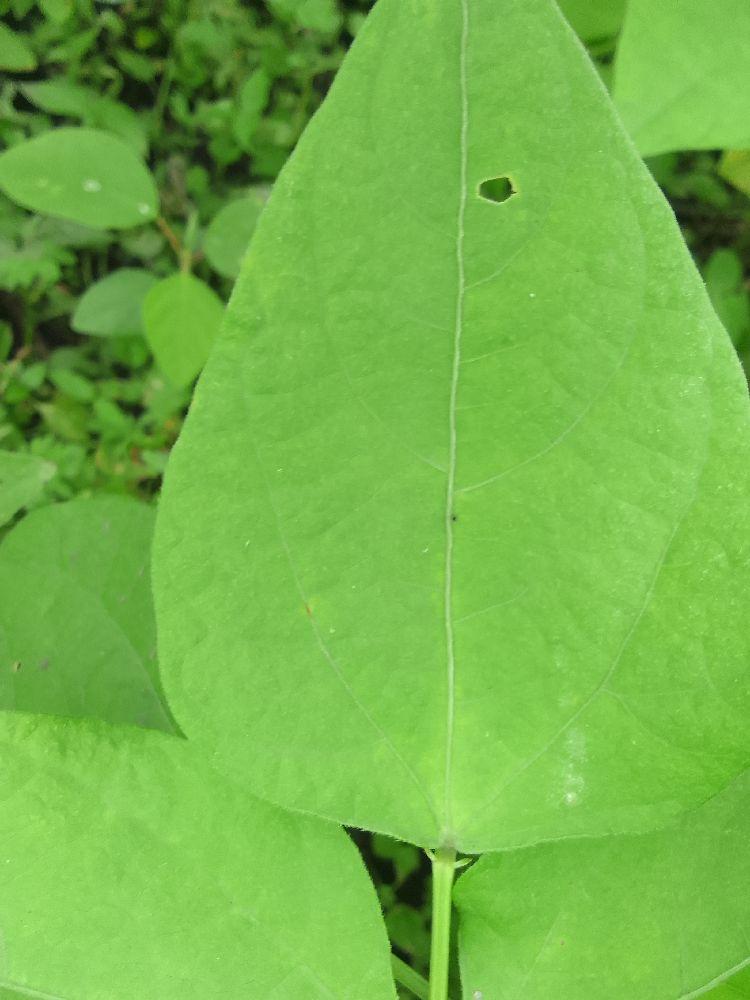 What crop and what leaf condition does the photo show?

common bean, healthy
